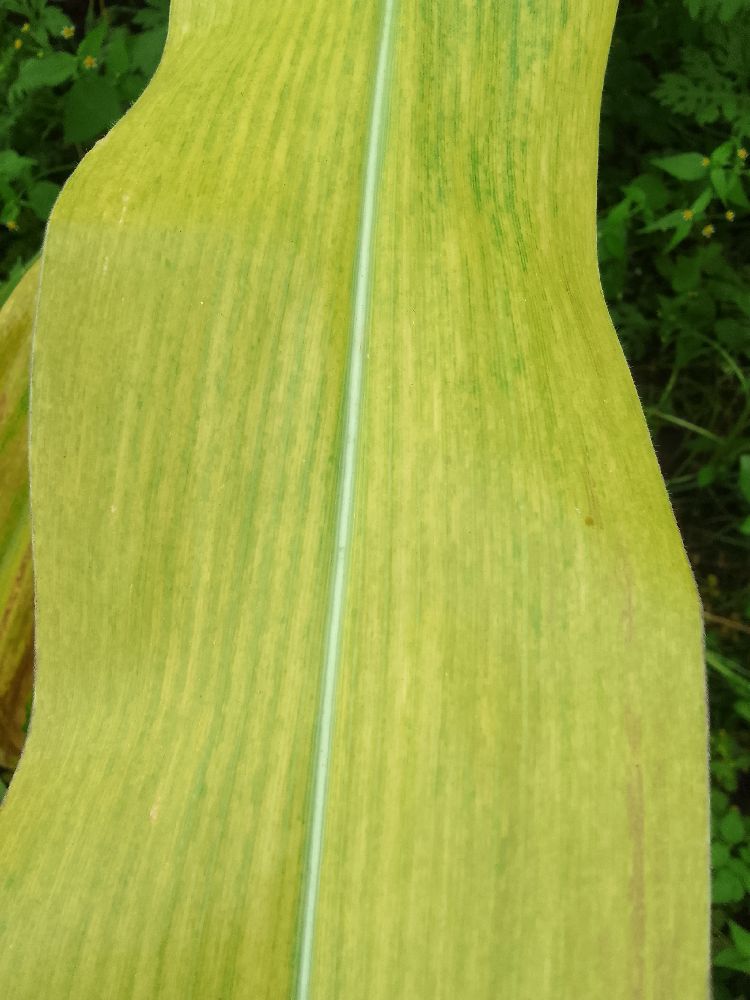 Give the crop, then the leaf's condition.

maize, maize lethal necrosis
